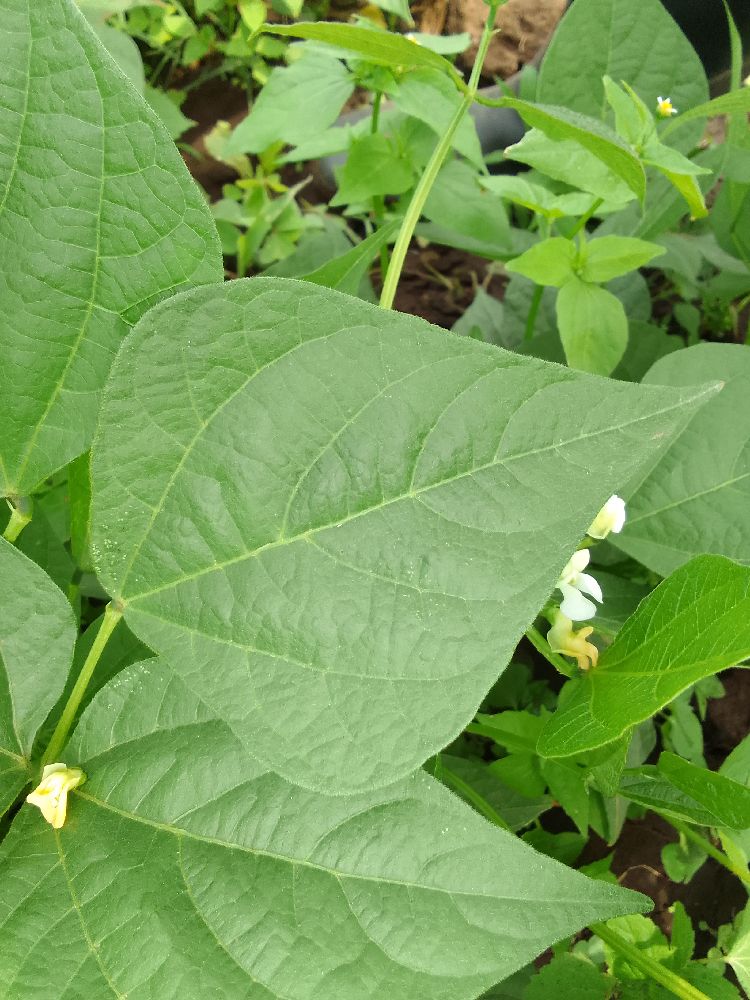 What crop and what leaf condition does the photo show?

common bean, healthy
